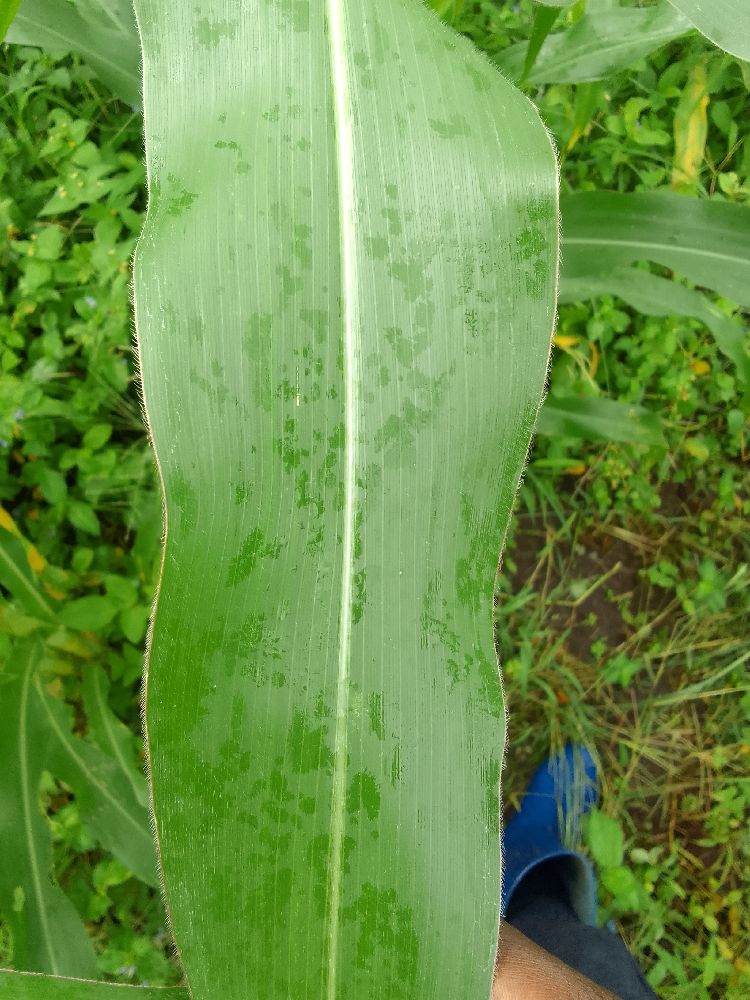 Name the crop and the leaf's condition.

maize, healthy
